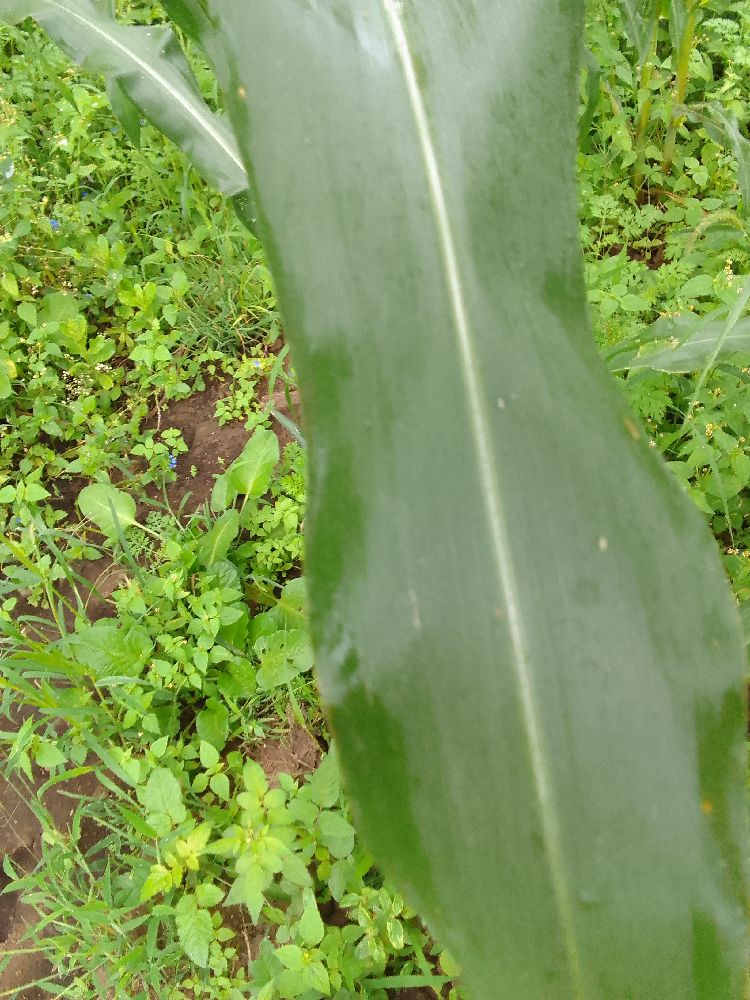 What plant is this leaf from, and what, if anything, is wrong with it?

maize, healthy
